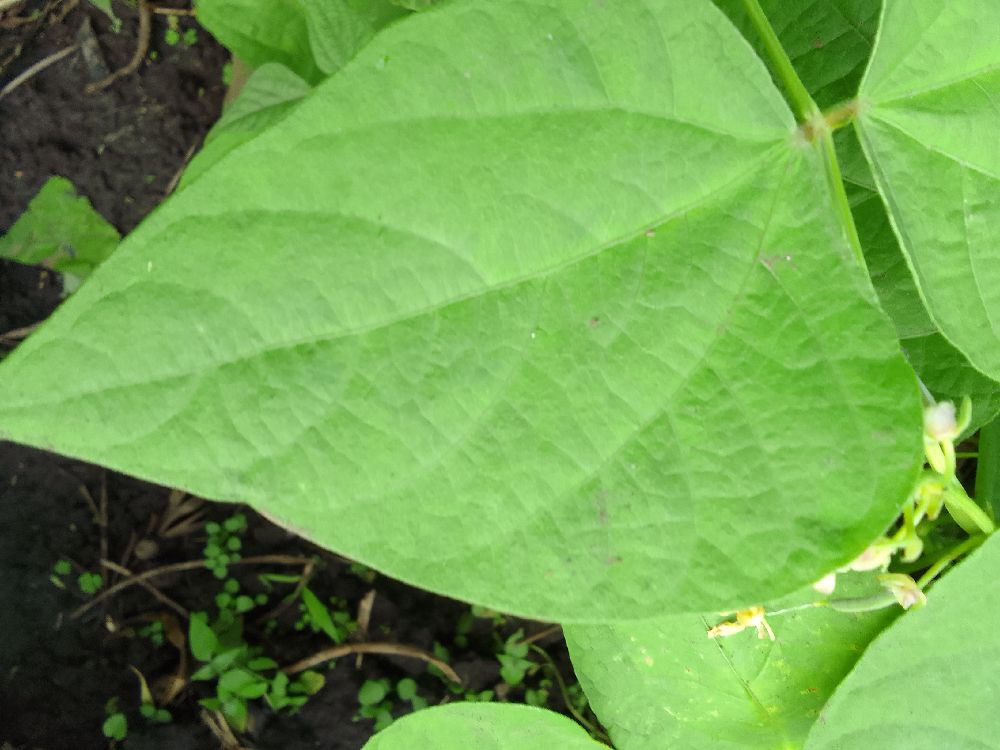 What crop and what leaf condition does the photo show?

common bean, healthy
